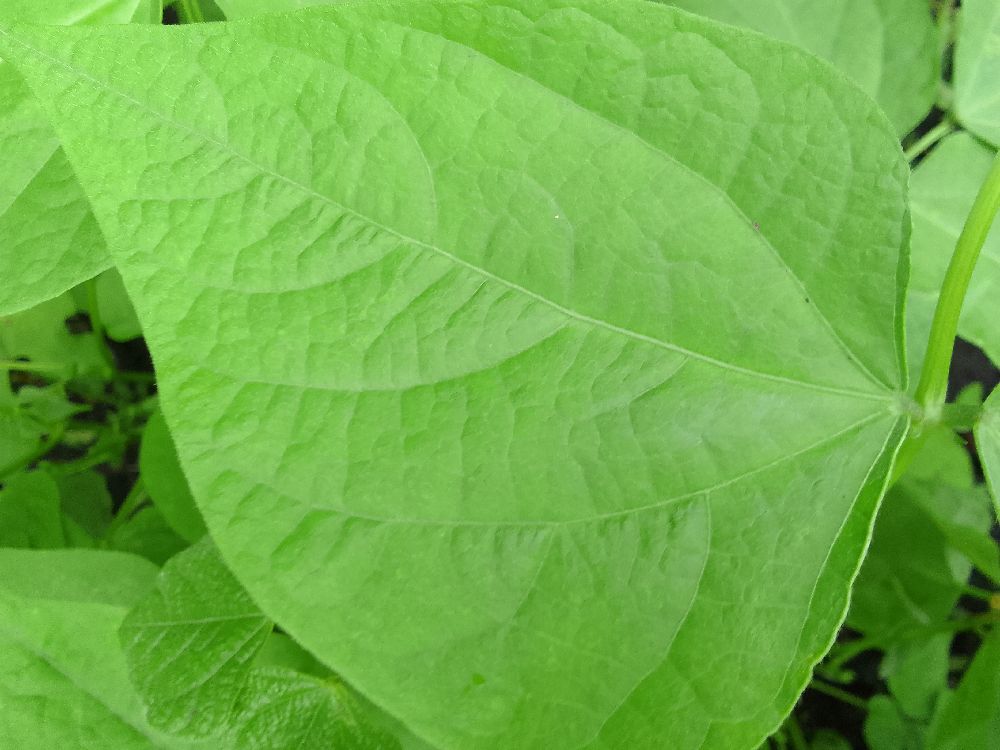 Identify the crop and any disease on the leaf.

common bean, healthy
